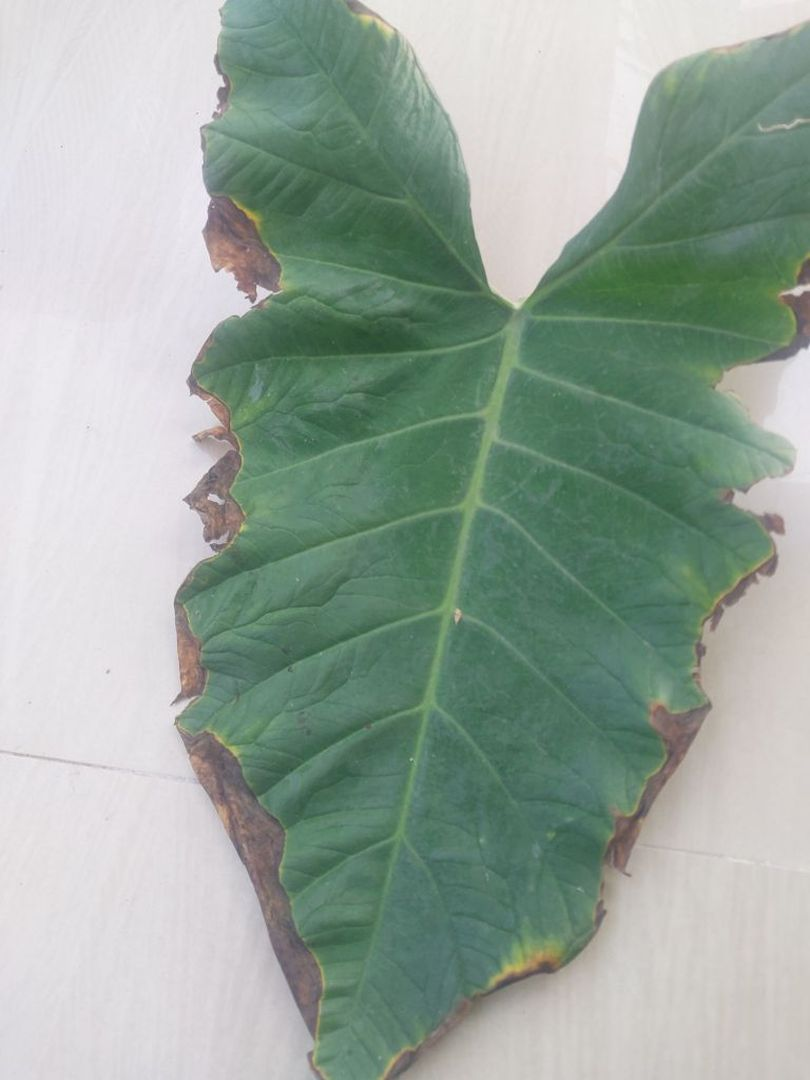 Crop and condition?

taro, leaf blight
